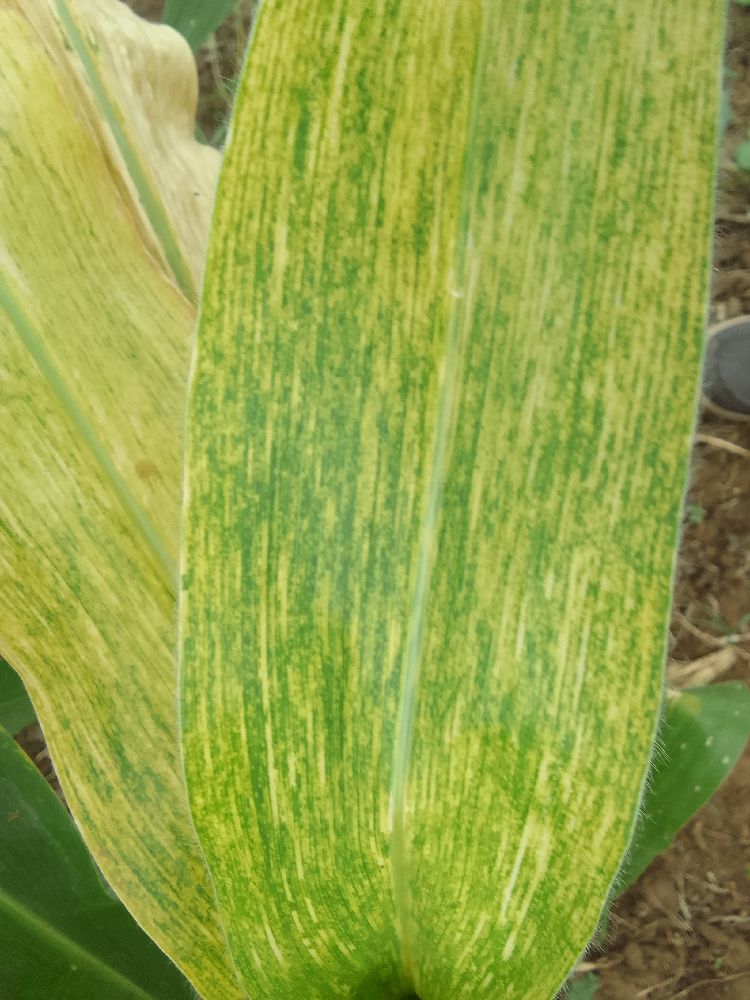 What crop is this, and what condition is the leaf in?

maize, maize lethal necrosis
